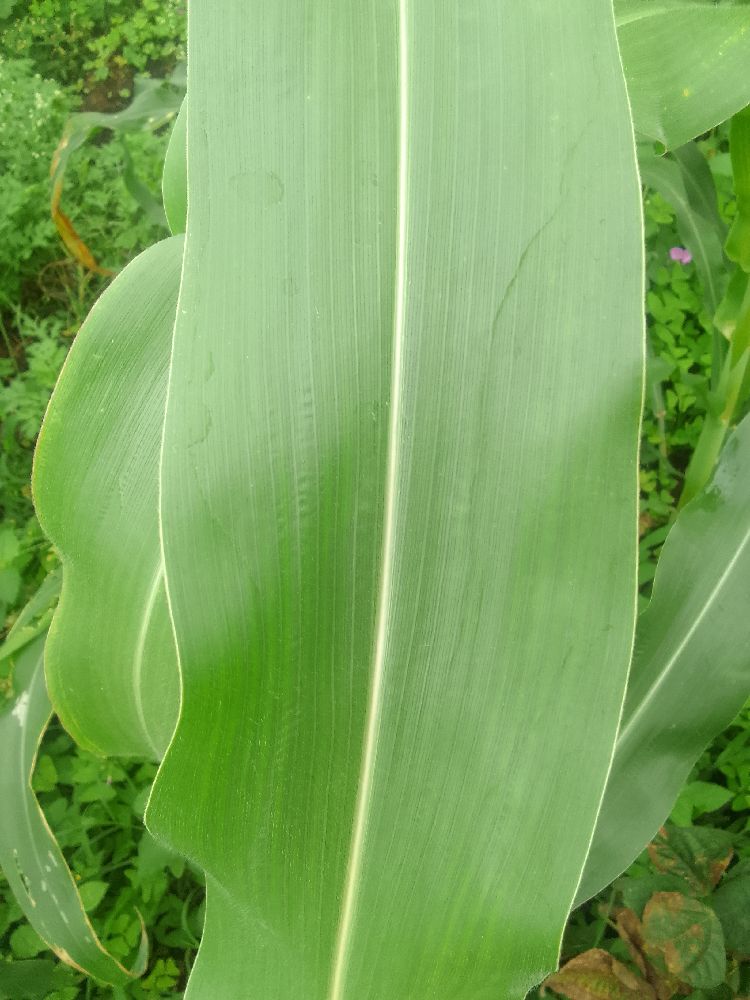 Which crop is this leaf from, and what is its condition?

maize, healthy
